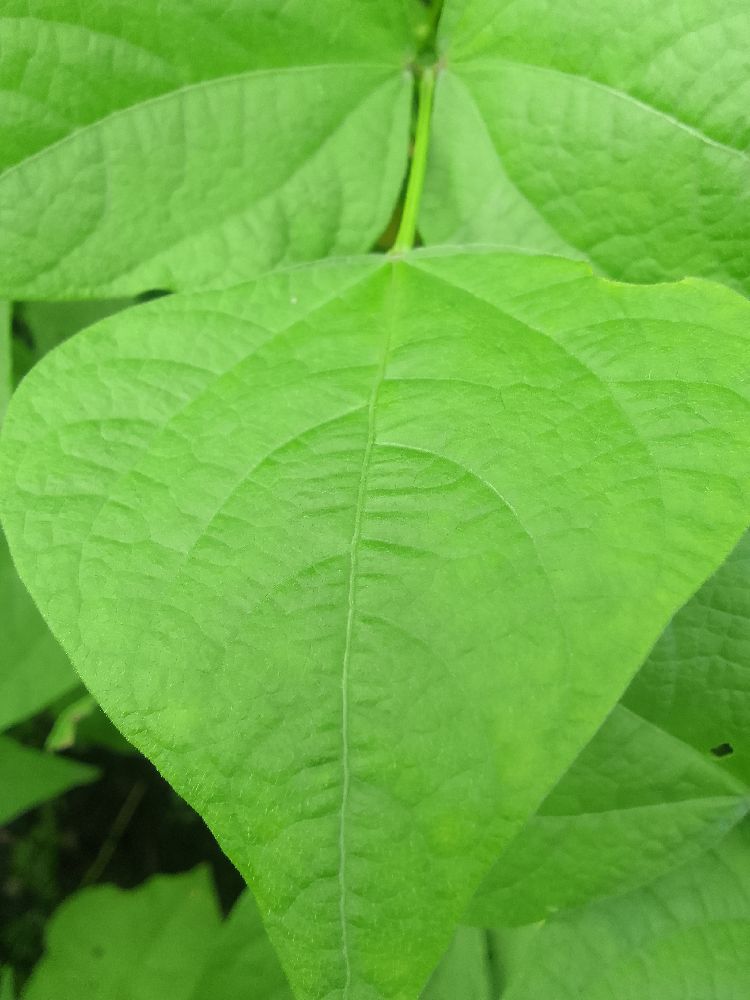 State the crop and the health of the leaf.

common bean, healthy
